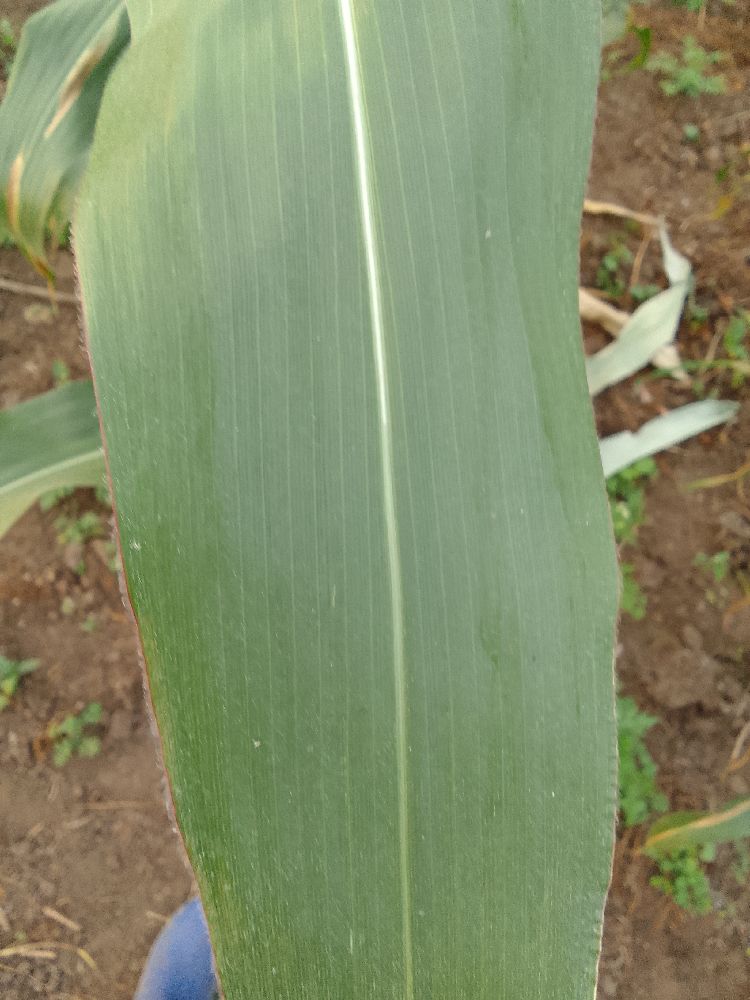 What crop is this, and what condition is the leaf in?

maize, healthy
